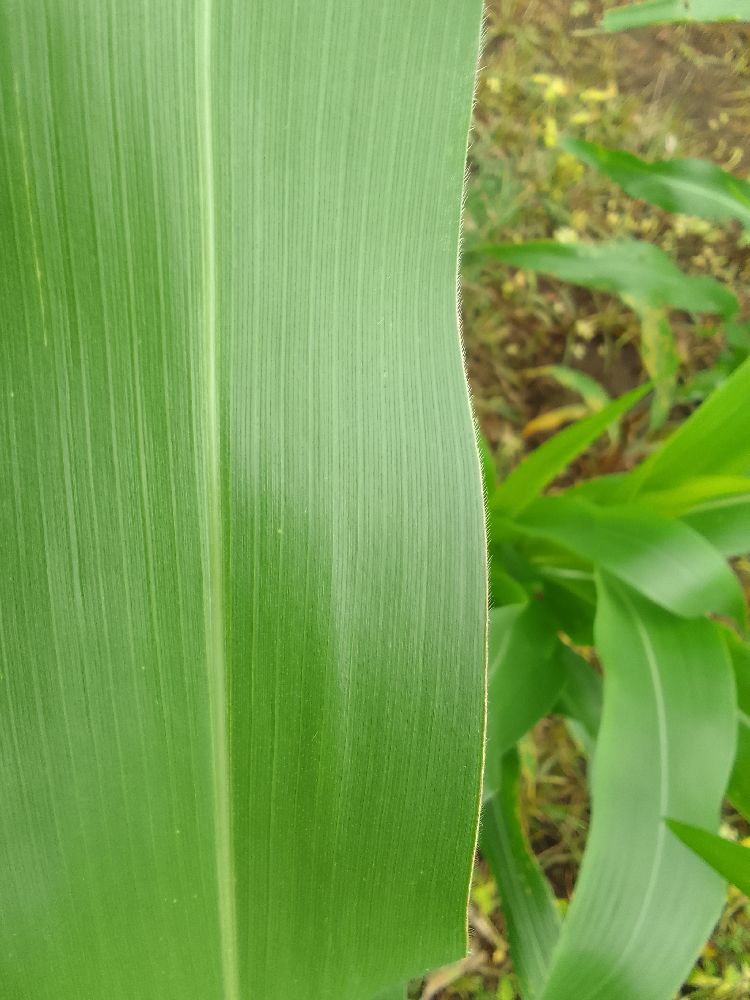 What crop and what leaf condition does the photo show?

maize, healthy
